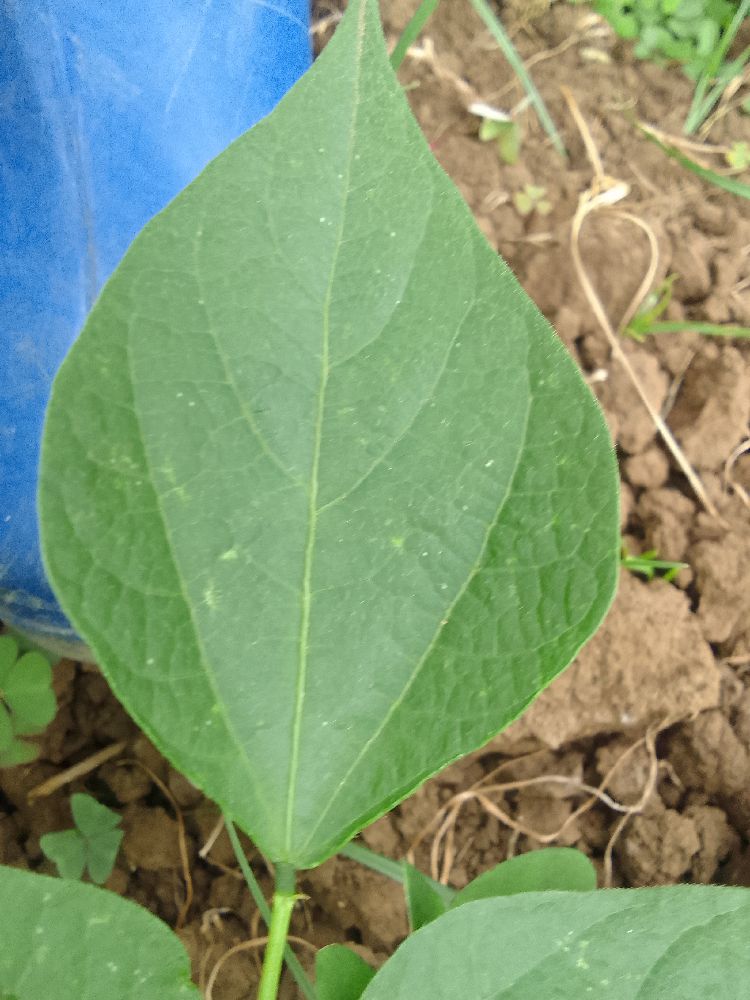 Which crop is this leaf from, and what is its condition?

common bean, healthy
